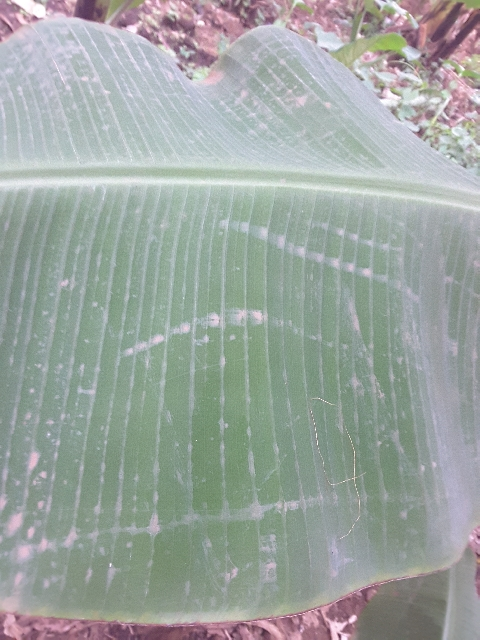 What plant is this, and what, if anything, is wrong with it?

banana, healthy
